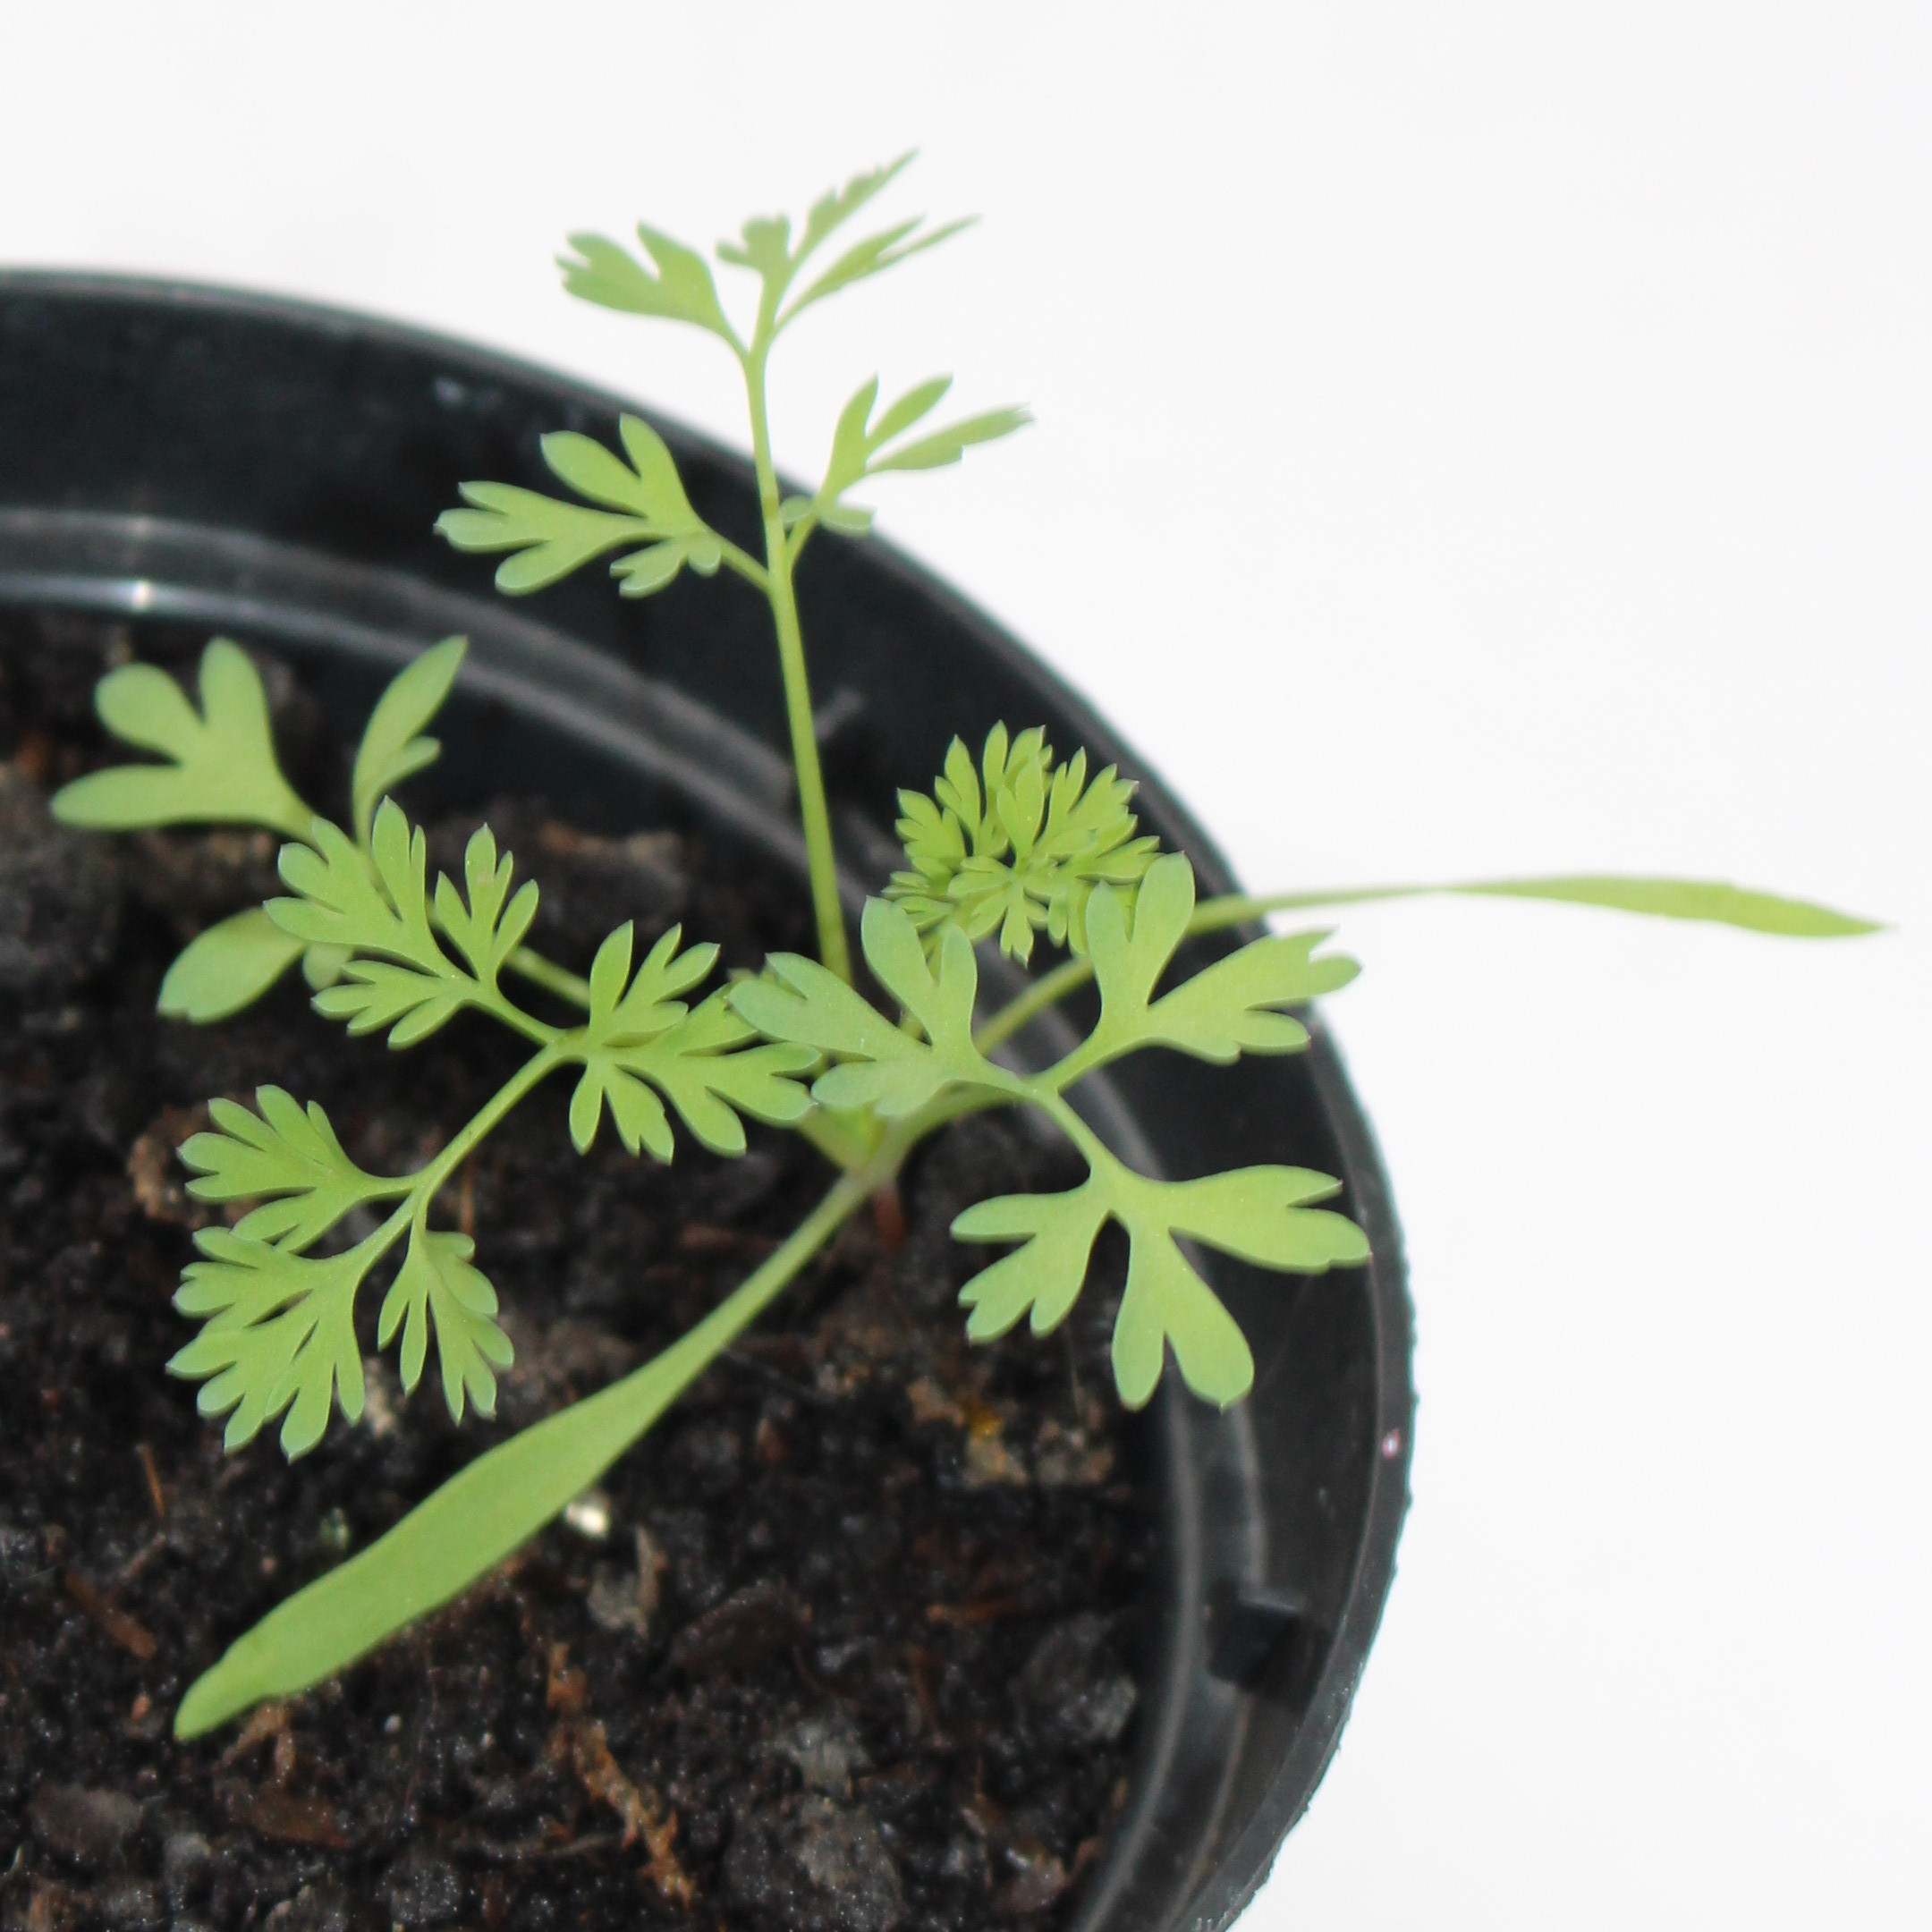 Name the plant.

Fumaria officinalis
